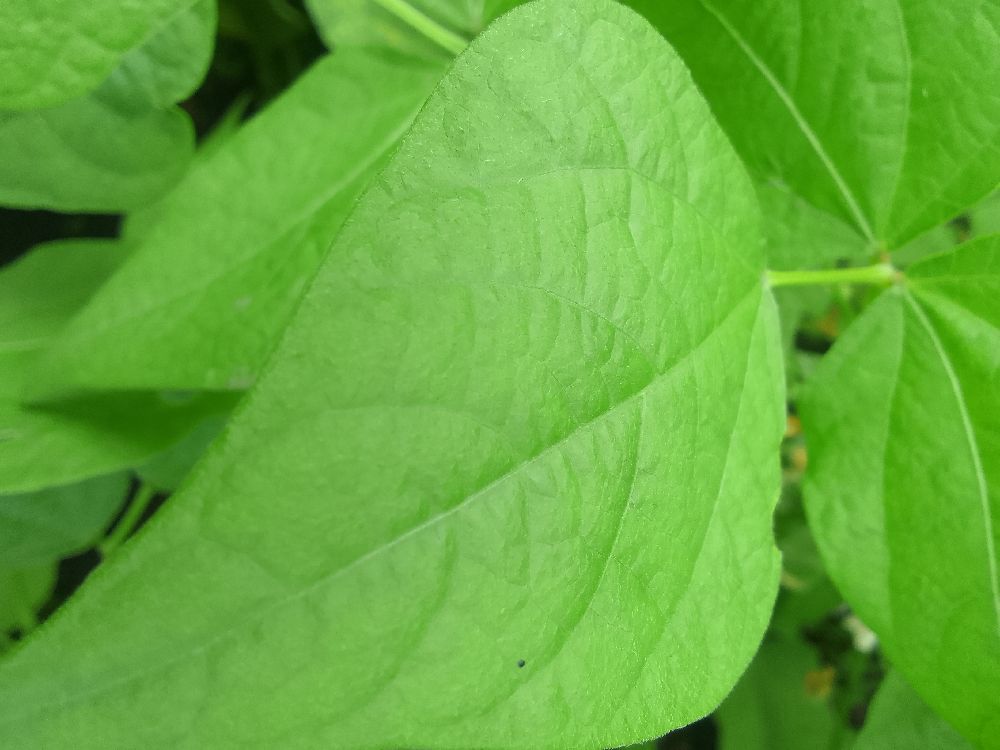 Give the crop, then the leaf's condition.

common bean, healthy
